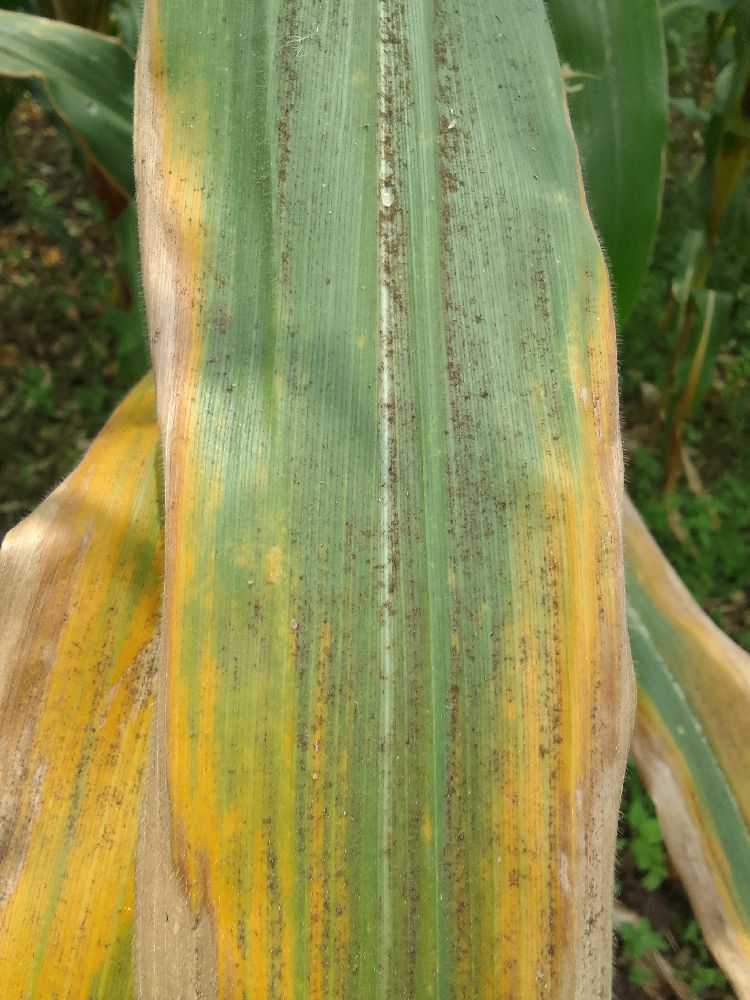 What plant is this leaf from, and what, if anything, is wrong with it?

maize, maize lethal necrosis
